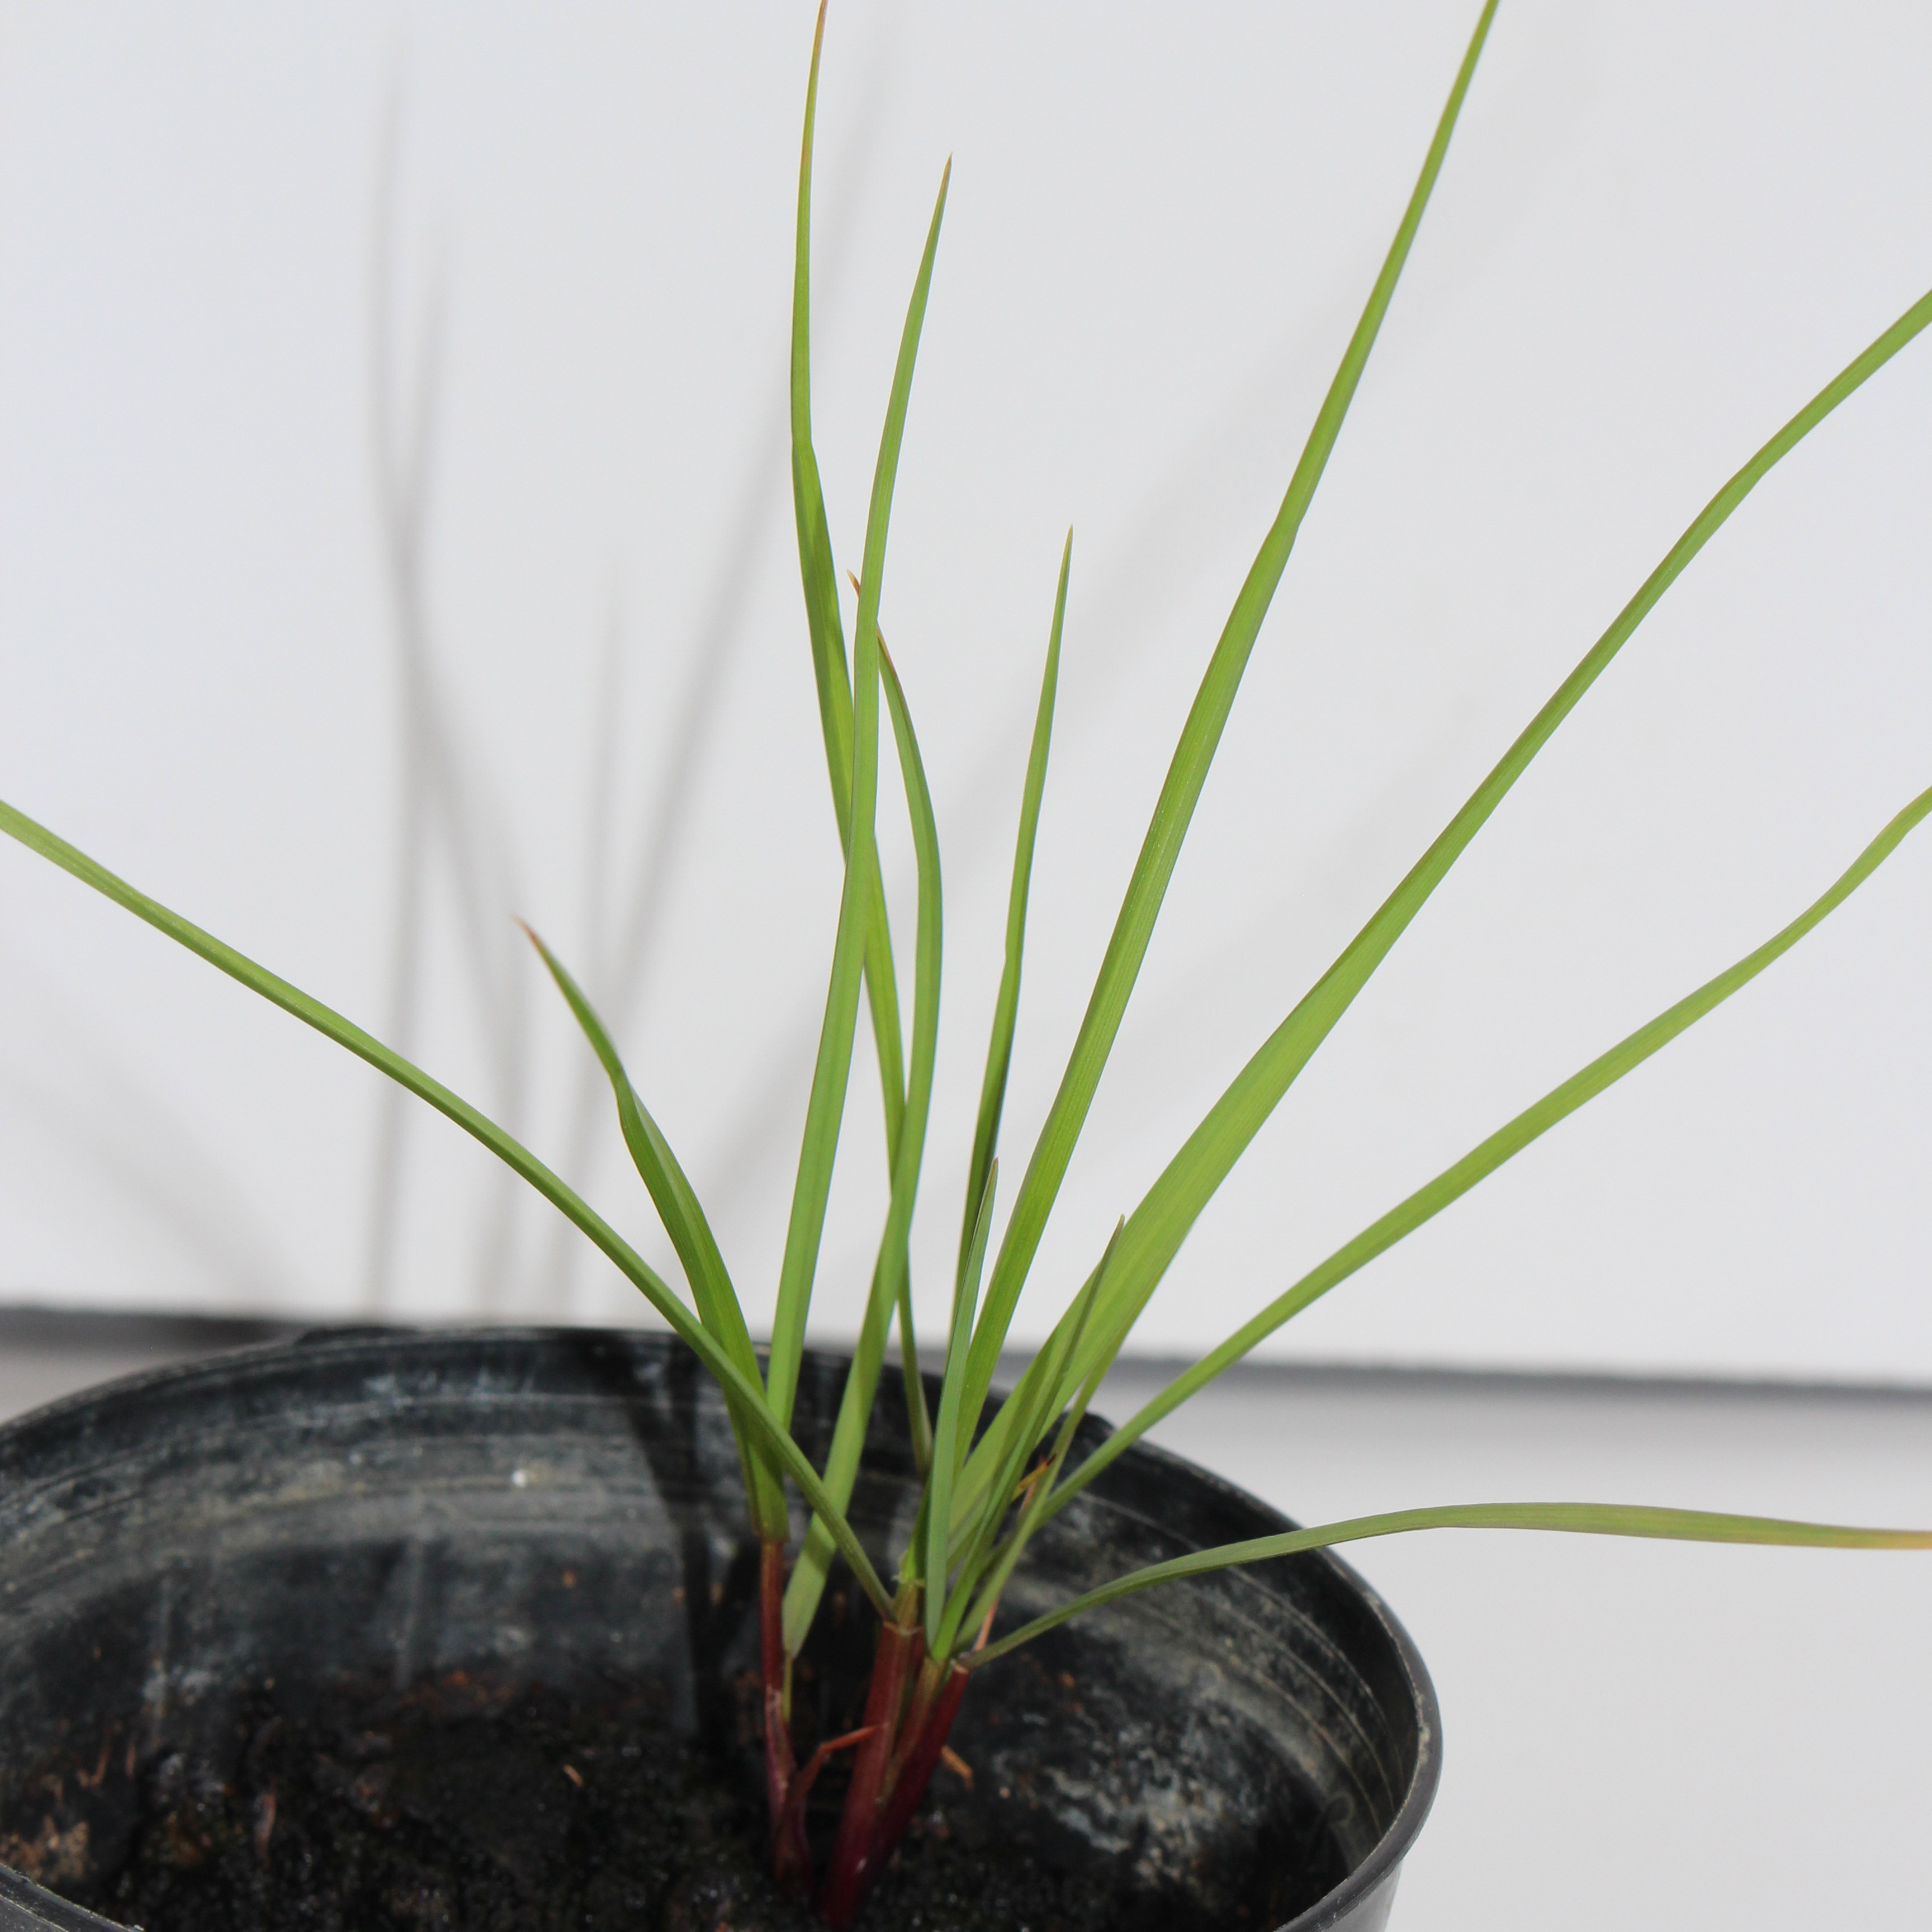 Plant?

Lolium multiflorum
